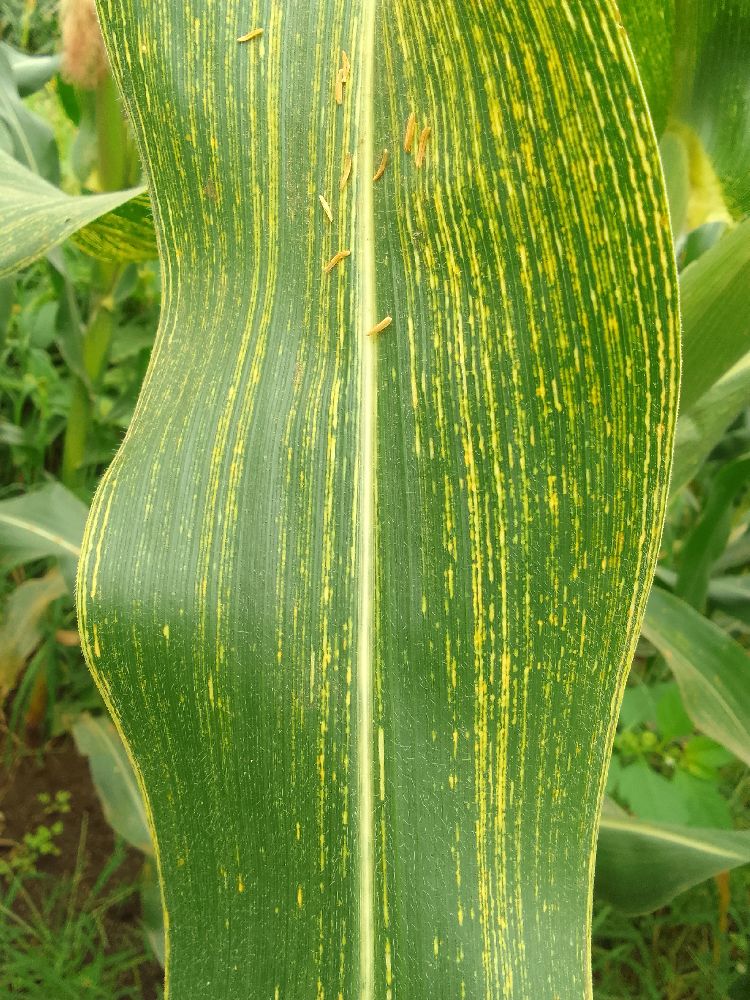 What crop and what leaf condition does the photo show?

maize, maize streak virus
